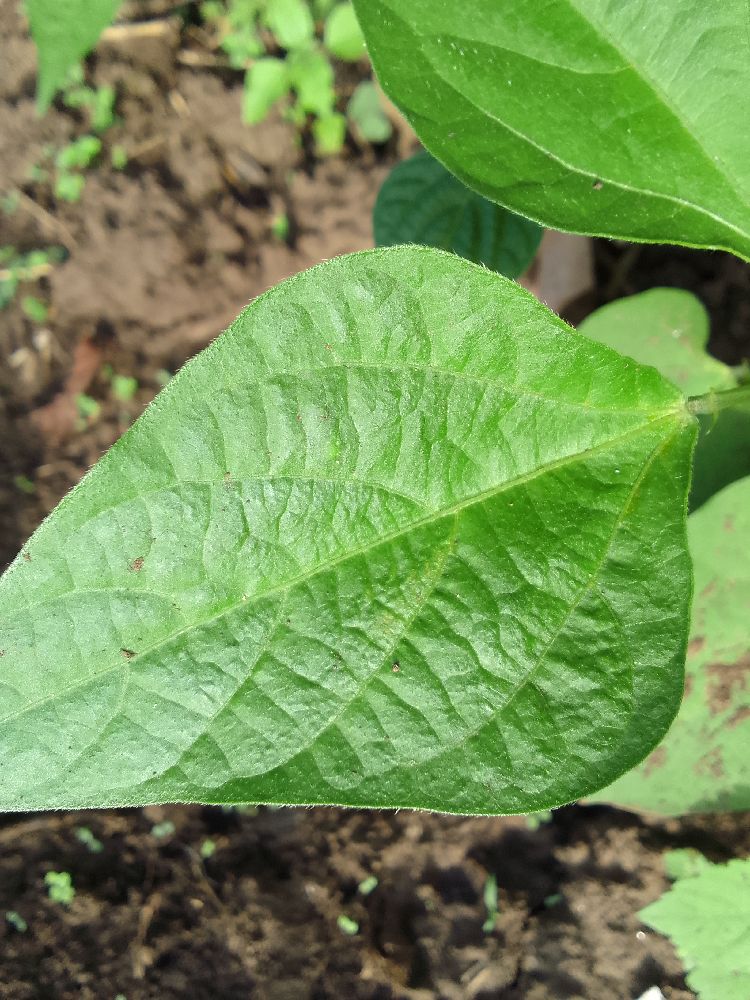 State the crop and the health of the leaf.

common bean, healthy
